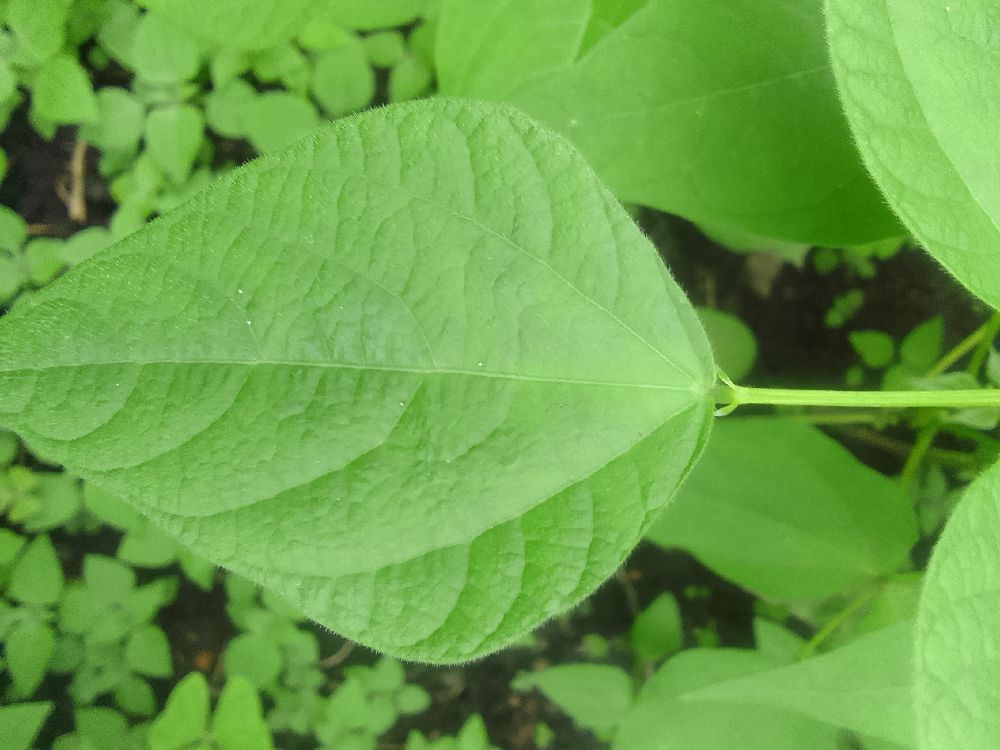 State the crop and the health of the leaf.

common bean, healthy
